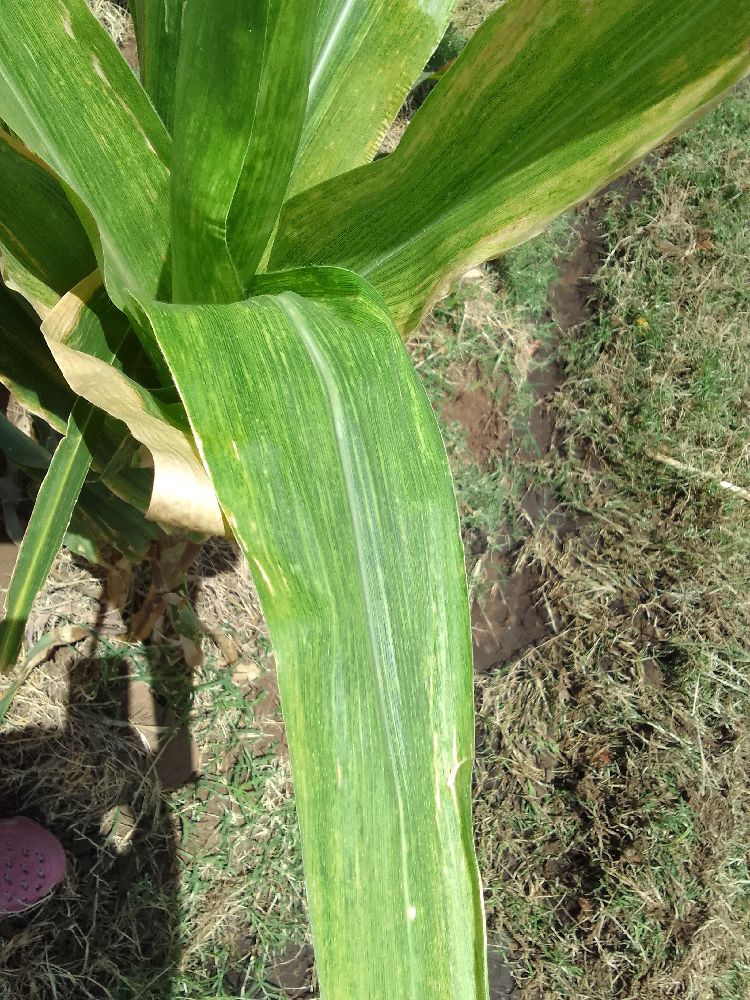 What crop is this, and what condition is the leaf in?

maize, maize lethal necrosis
